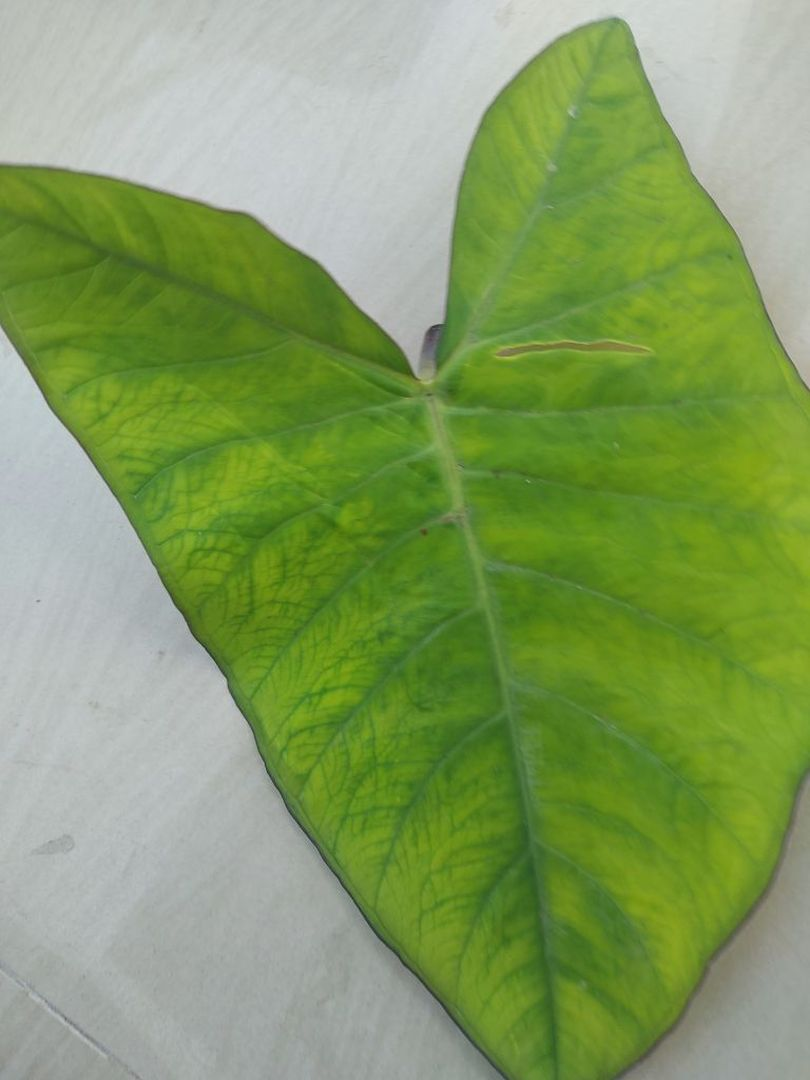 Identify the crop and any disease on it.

taro, mosaic
